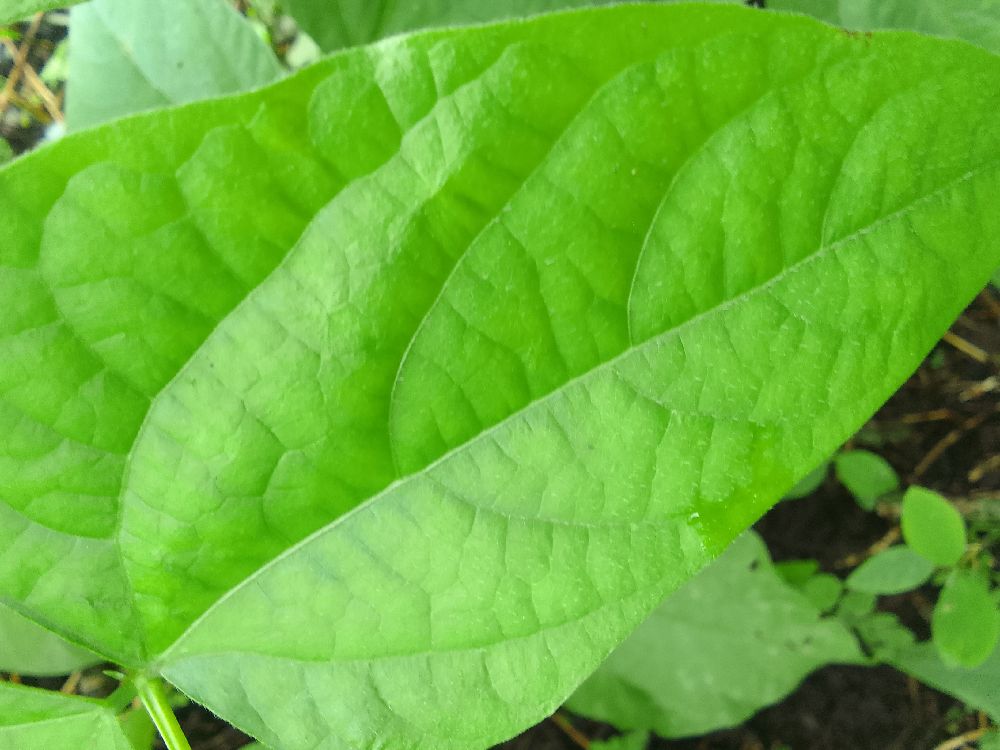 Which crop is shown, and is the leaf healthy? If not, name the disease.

common bean, healthy
